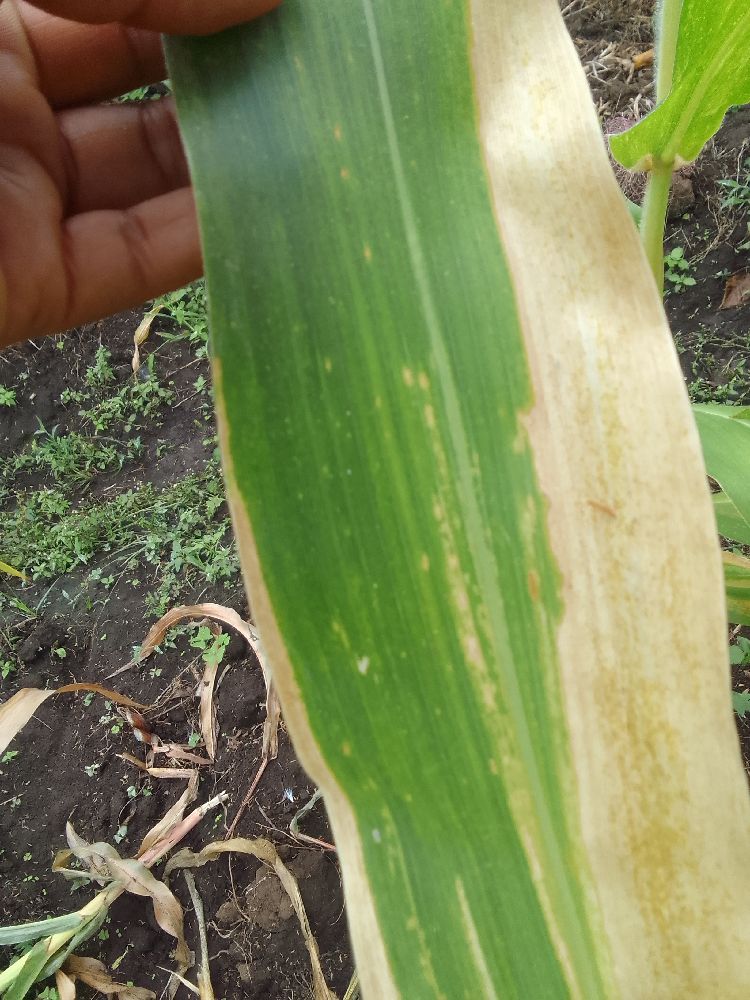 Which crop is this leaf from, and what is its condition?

maize, maize lethal necrosis
